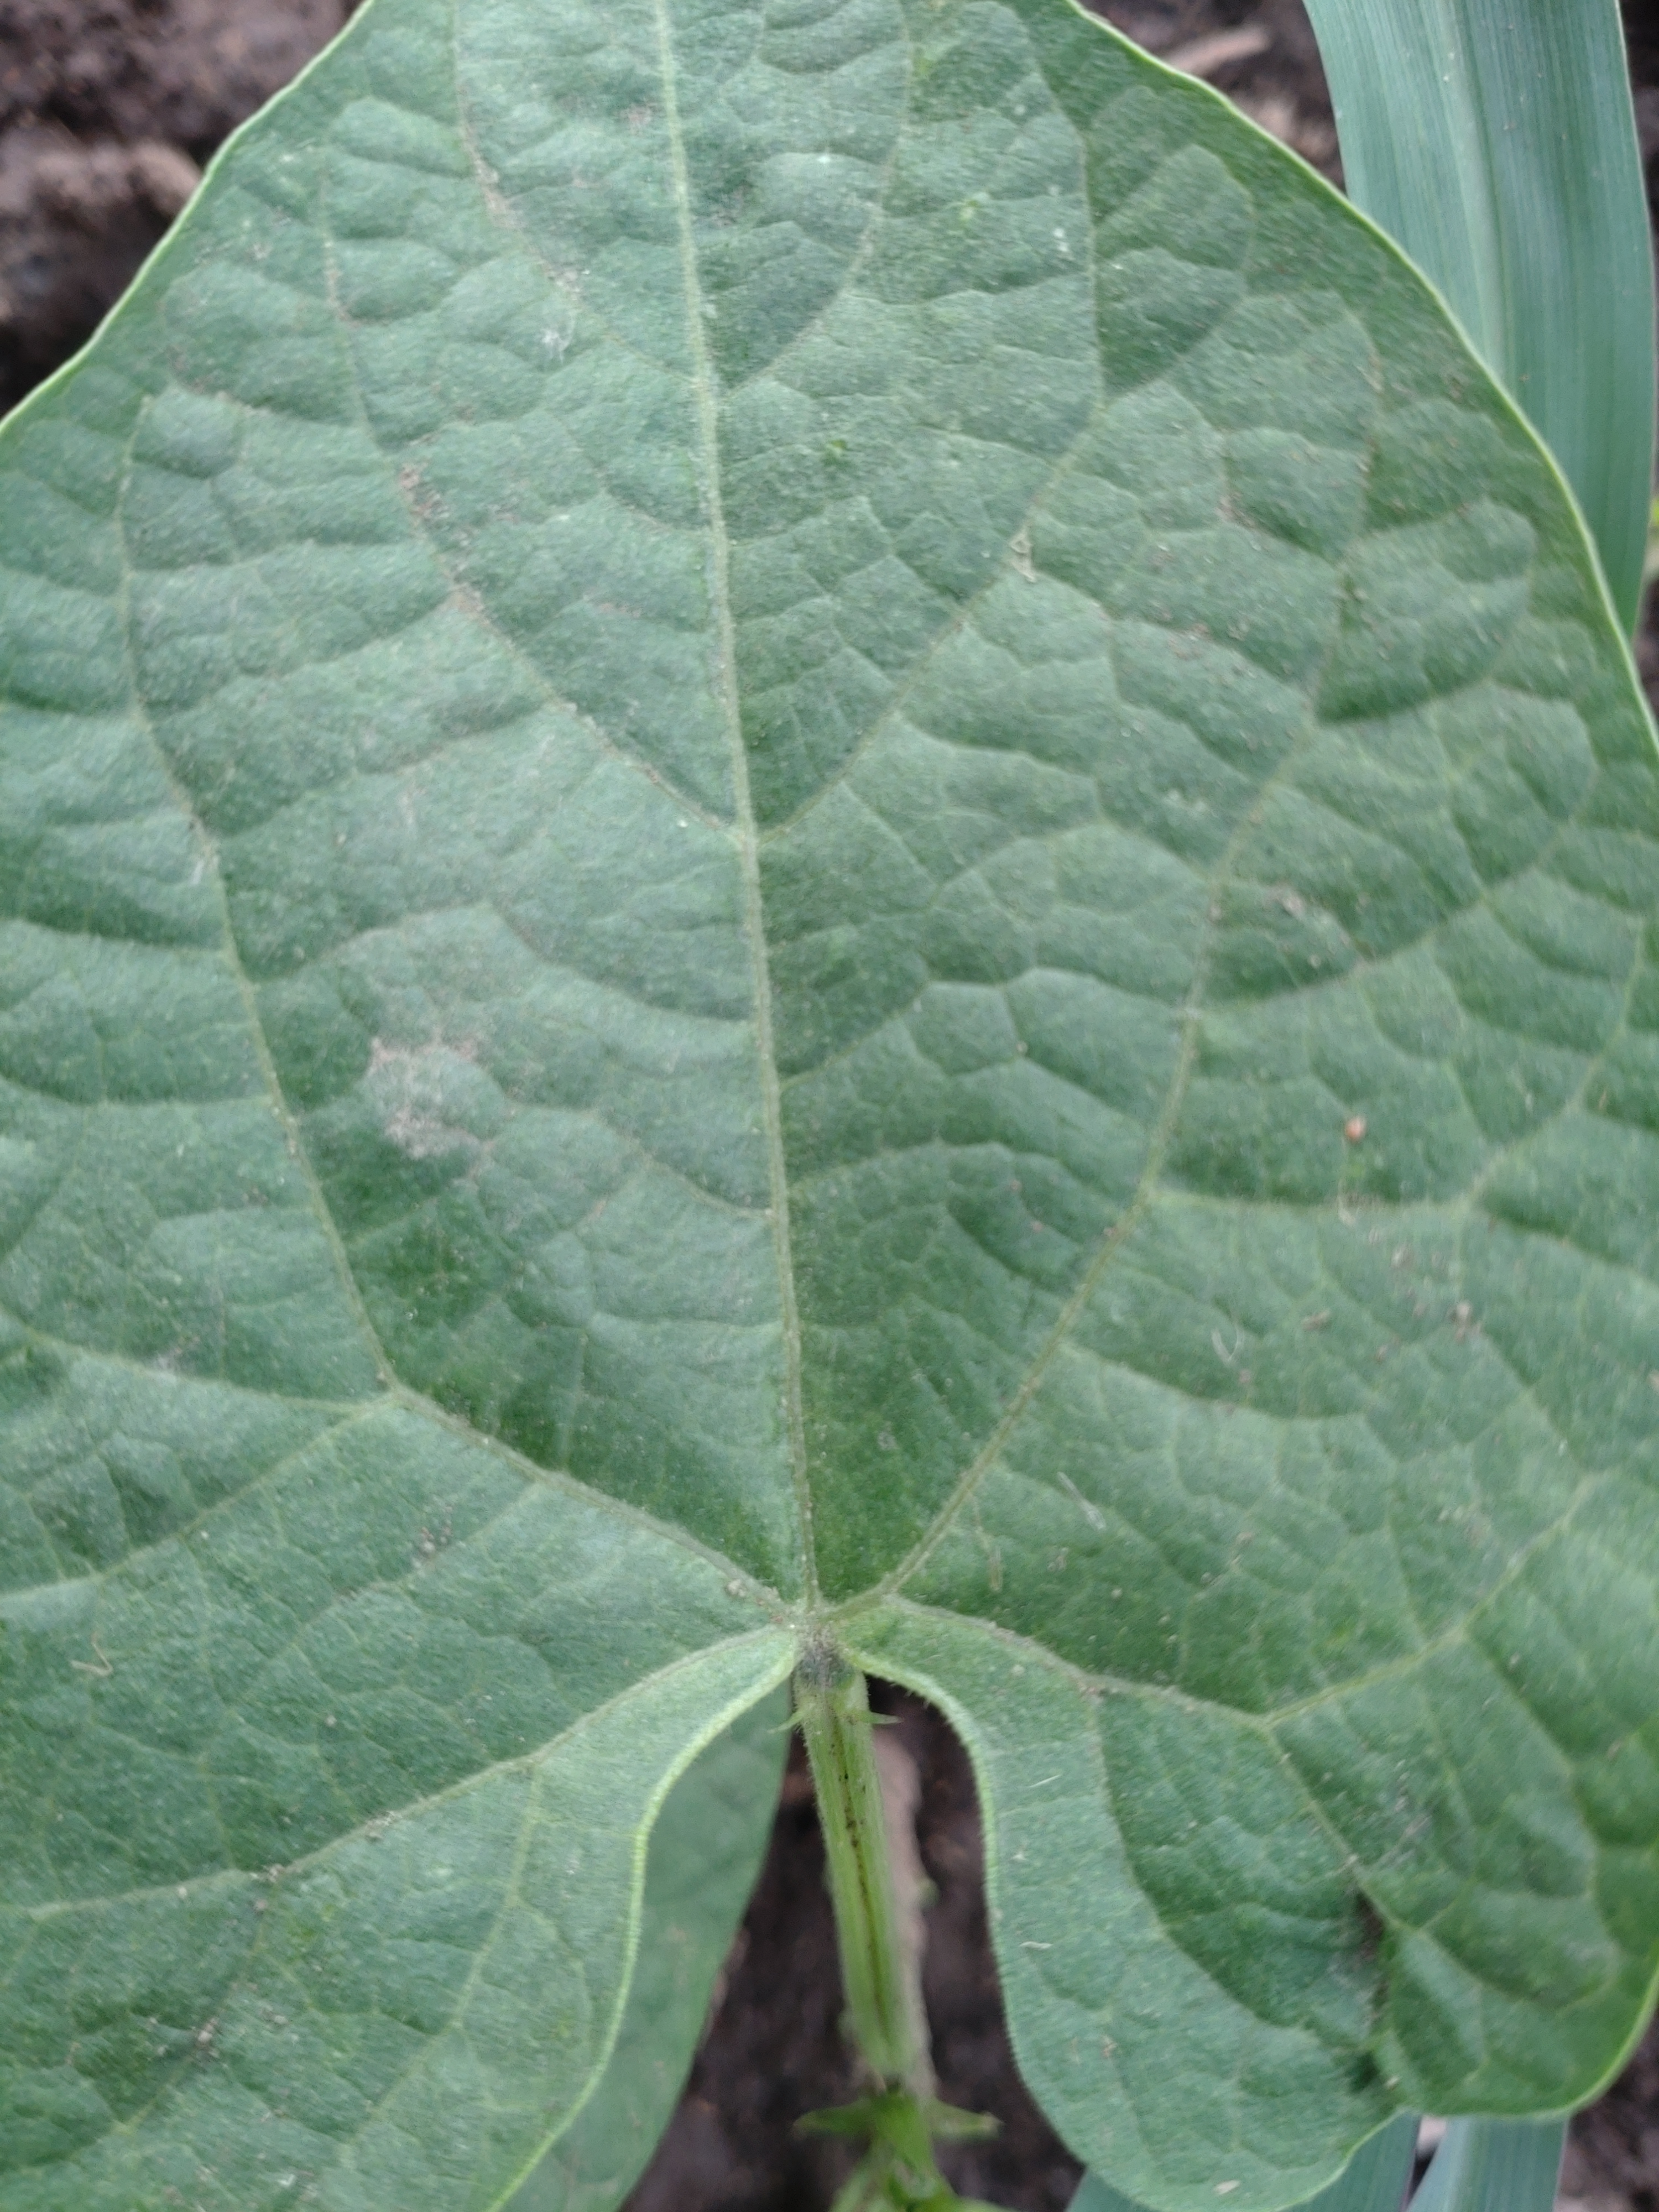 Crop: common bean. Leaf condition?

healthy
